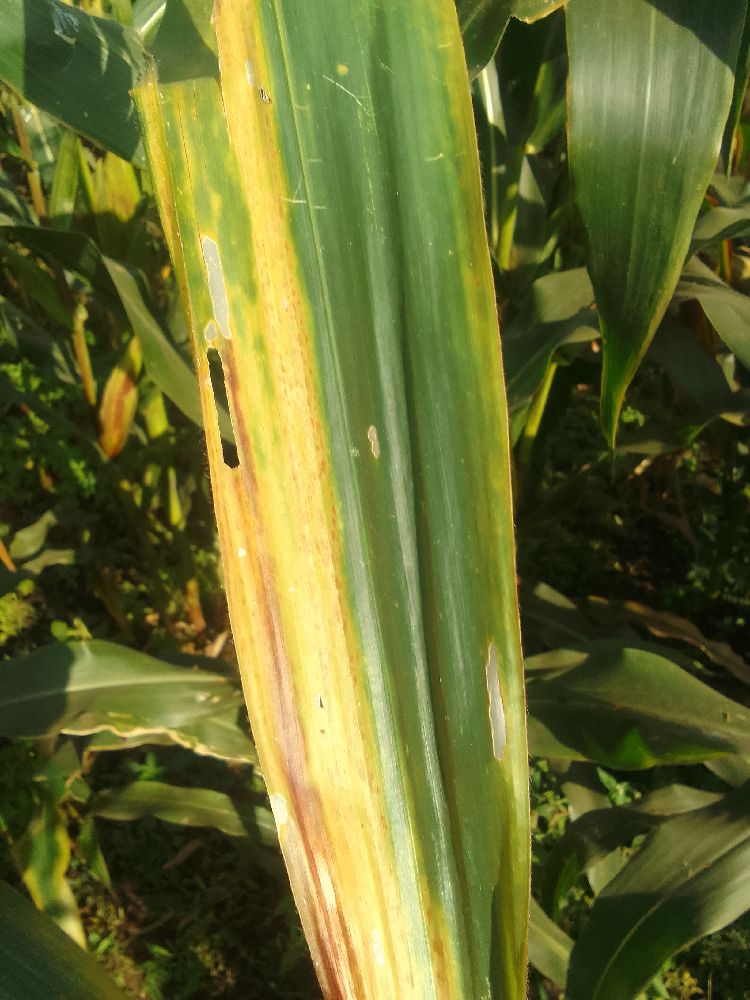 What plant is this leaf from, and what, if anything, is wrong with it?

maize, maize lethal necrosis
